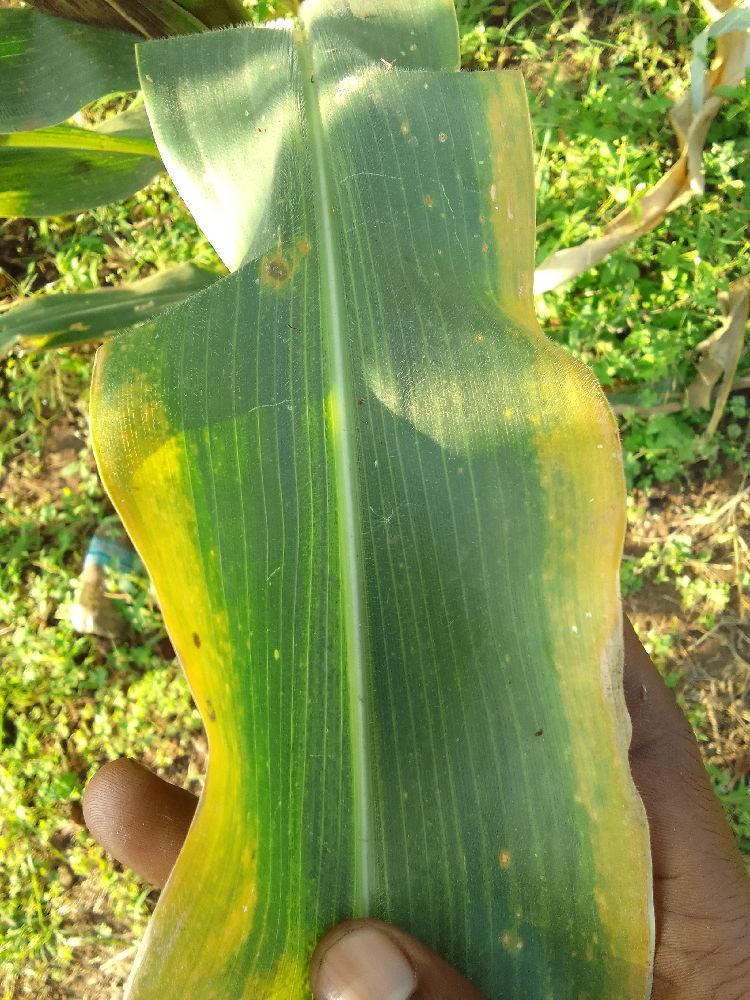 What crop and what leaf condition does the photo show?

maize, maize lethal necrosis
